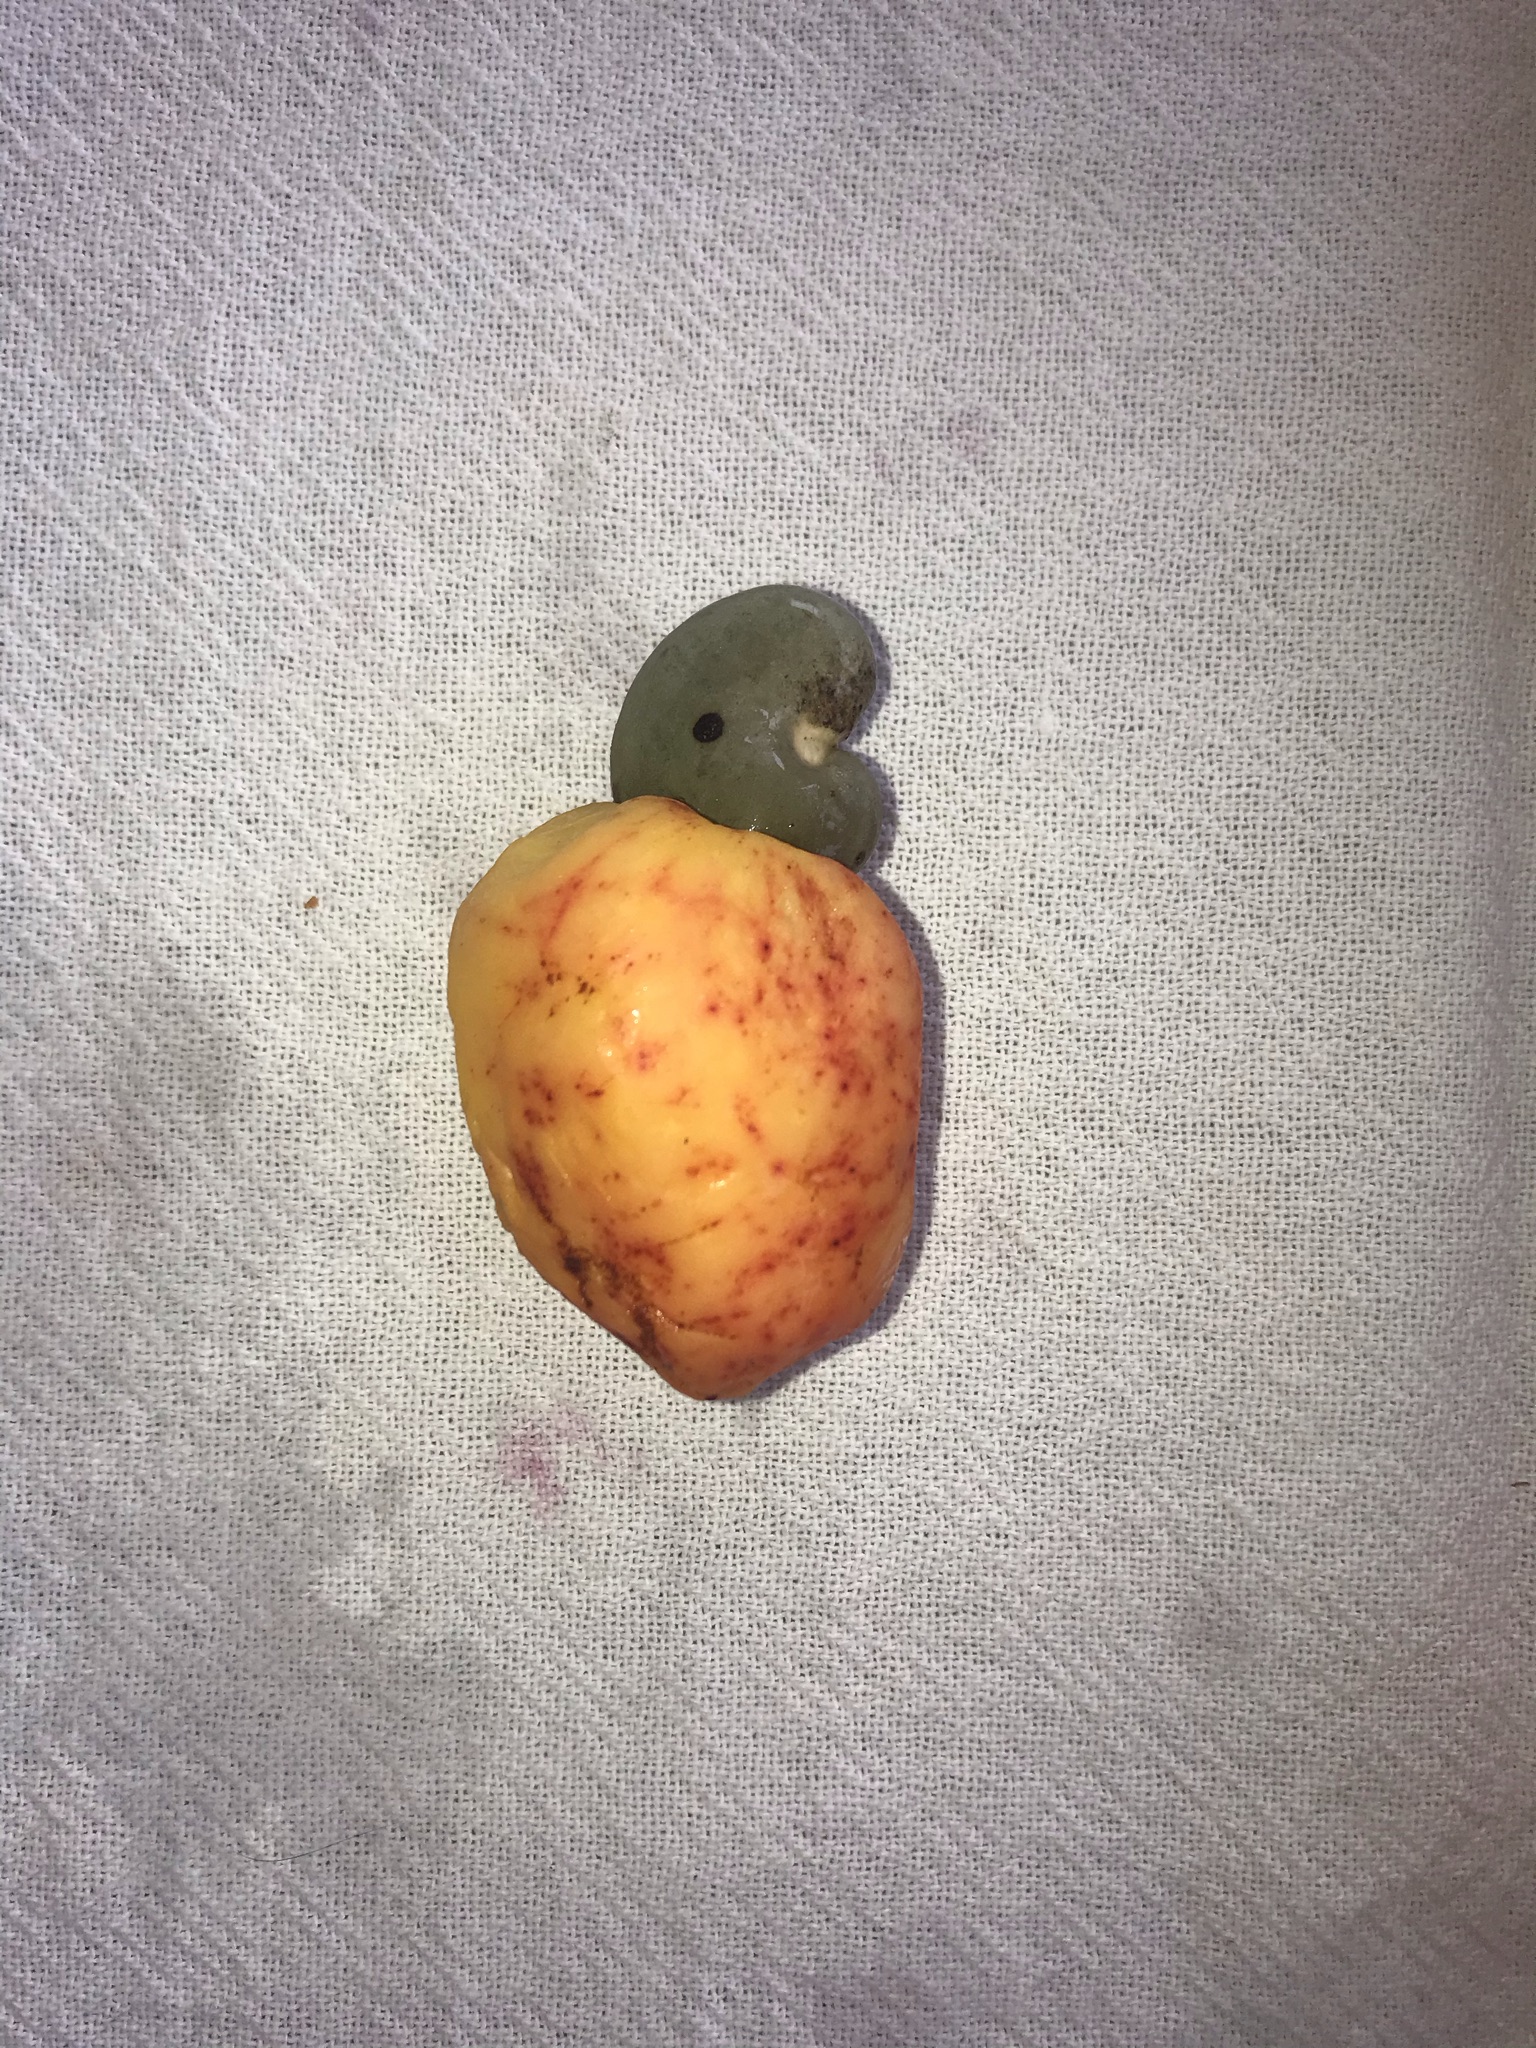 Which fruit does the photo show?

caju amarelo
